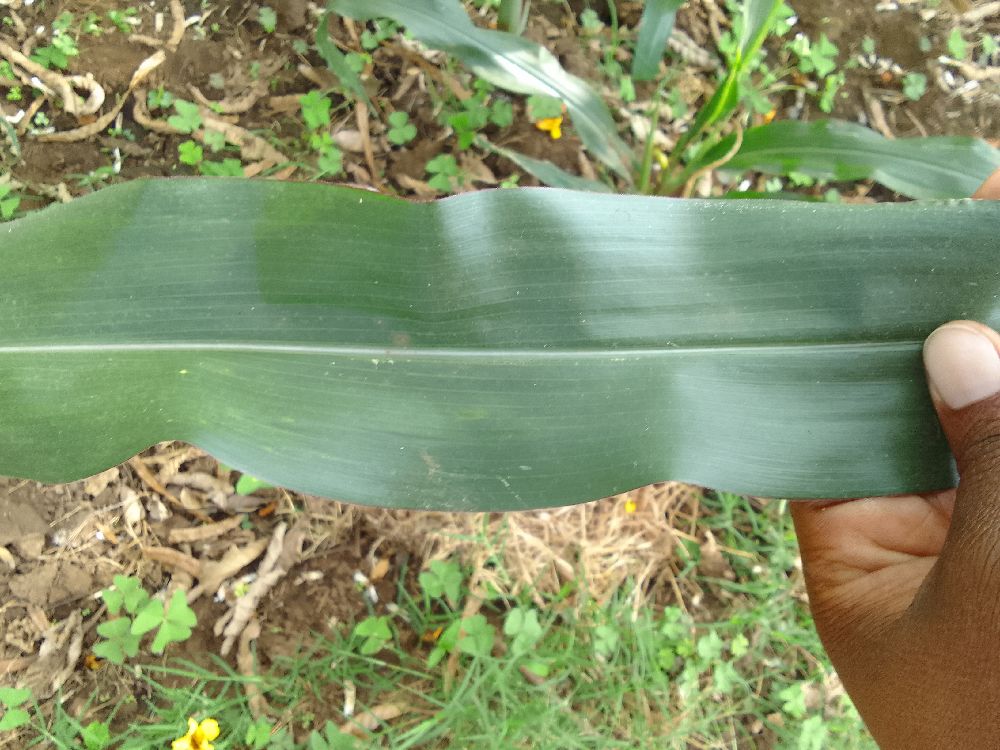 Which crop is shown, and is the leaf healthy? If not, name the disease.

maize, healthy
